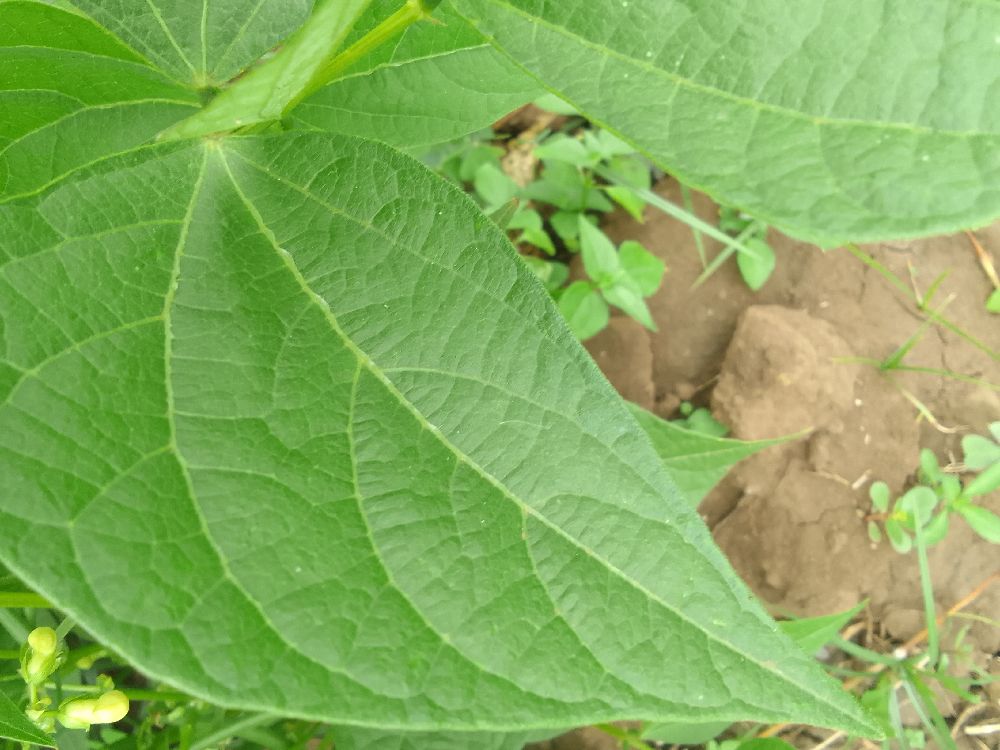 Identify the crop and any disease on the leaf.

common bean, healthy
